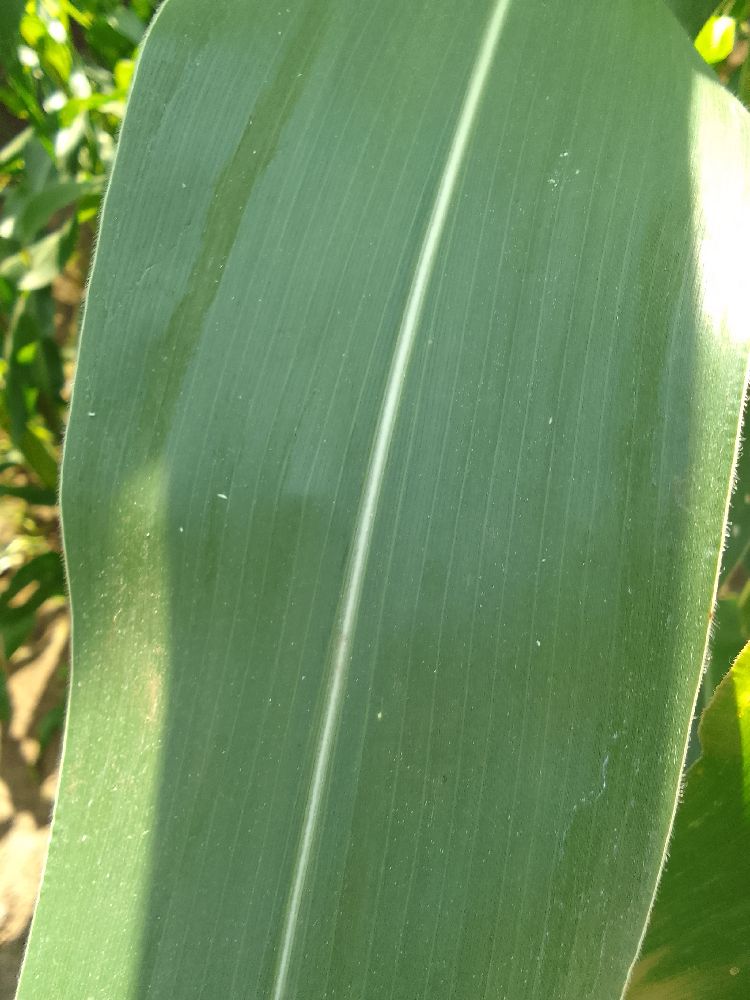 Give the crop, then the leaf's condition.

maize, healthy
